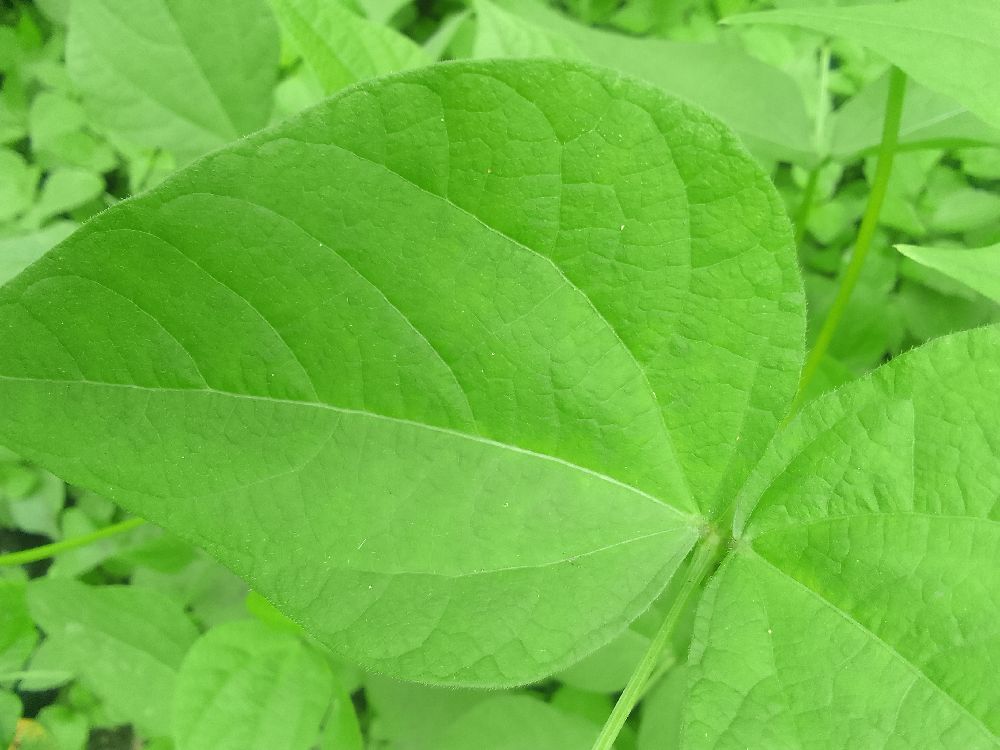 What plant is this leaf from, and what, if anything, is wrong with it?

common bean, healthy
